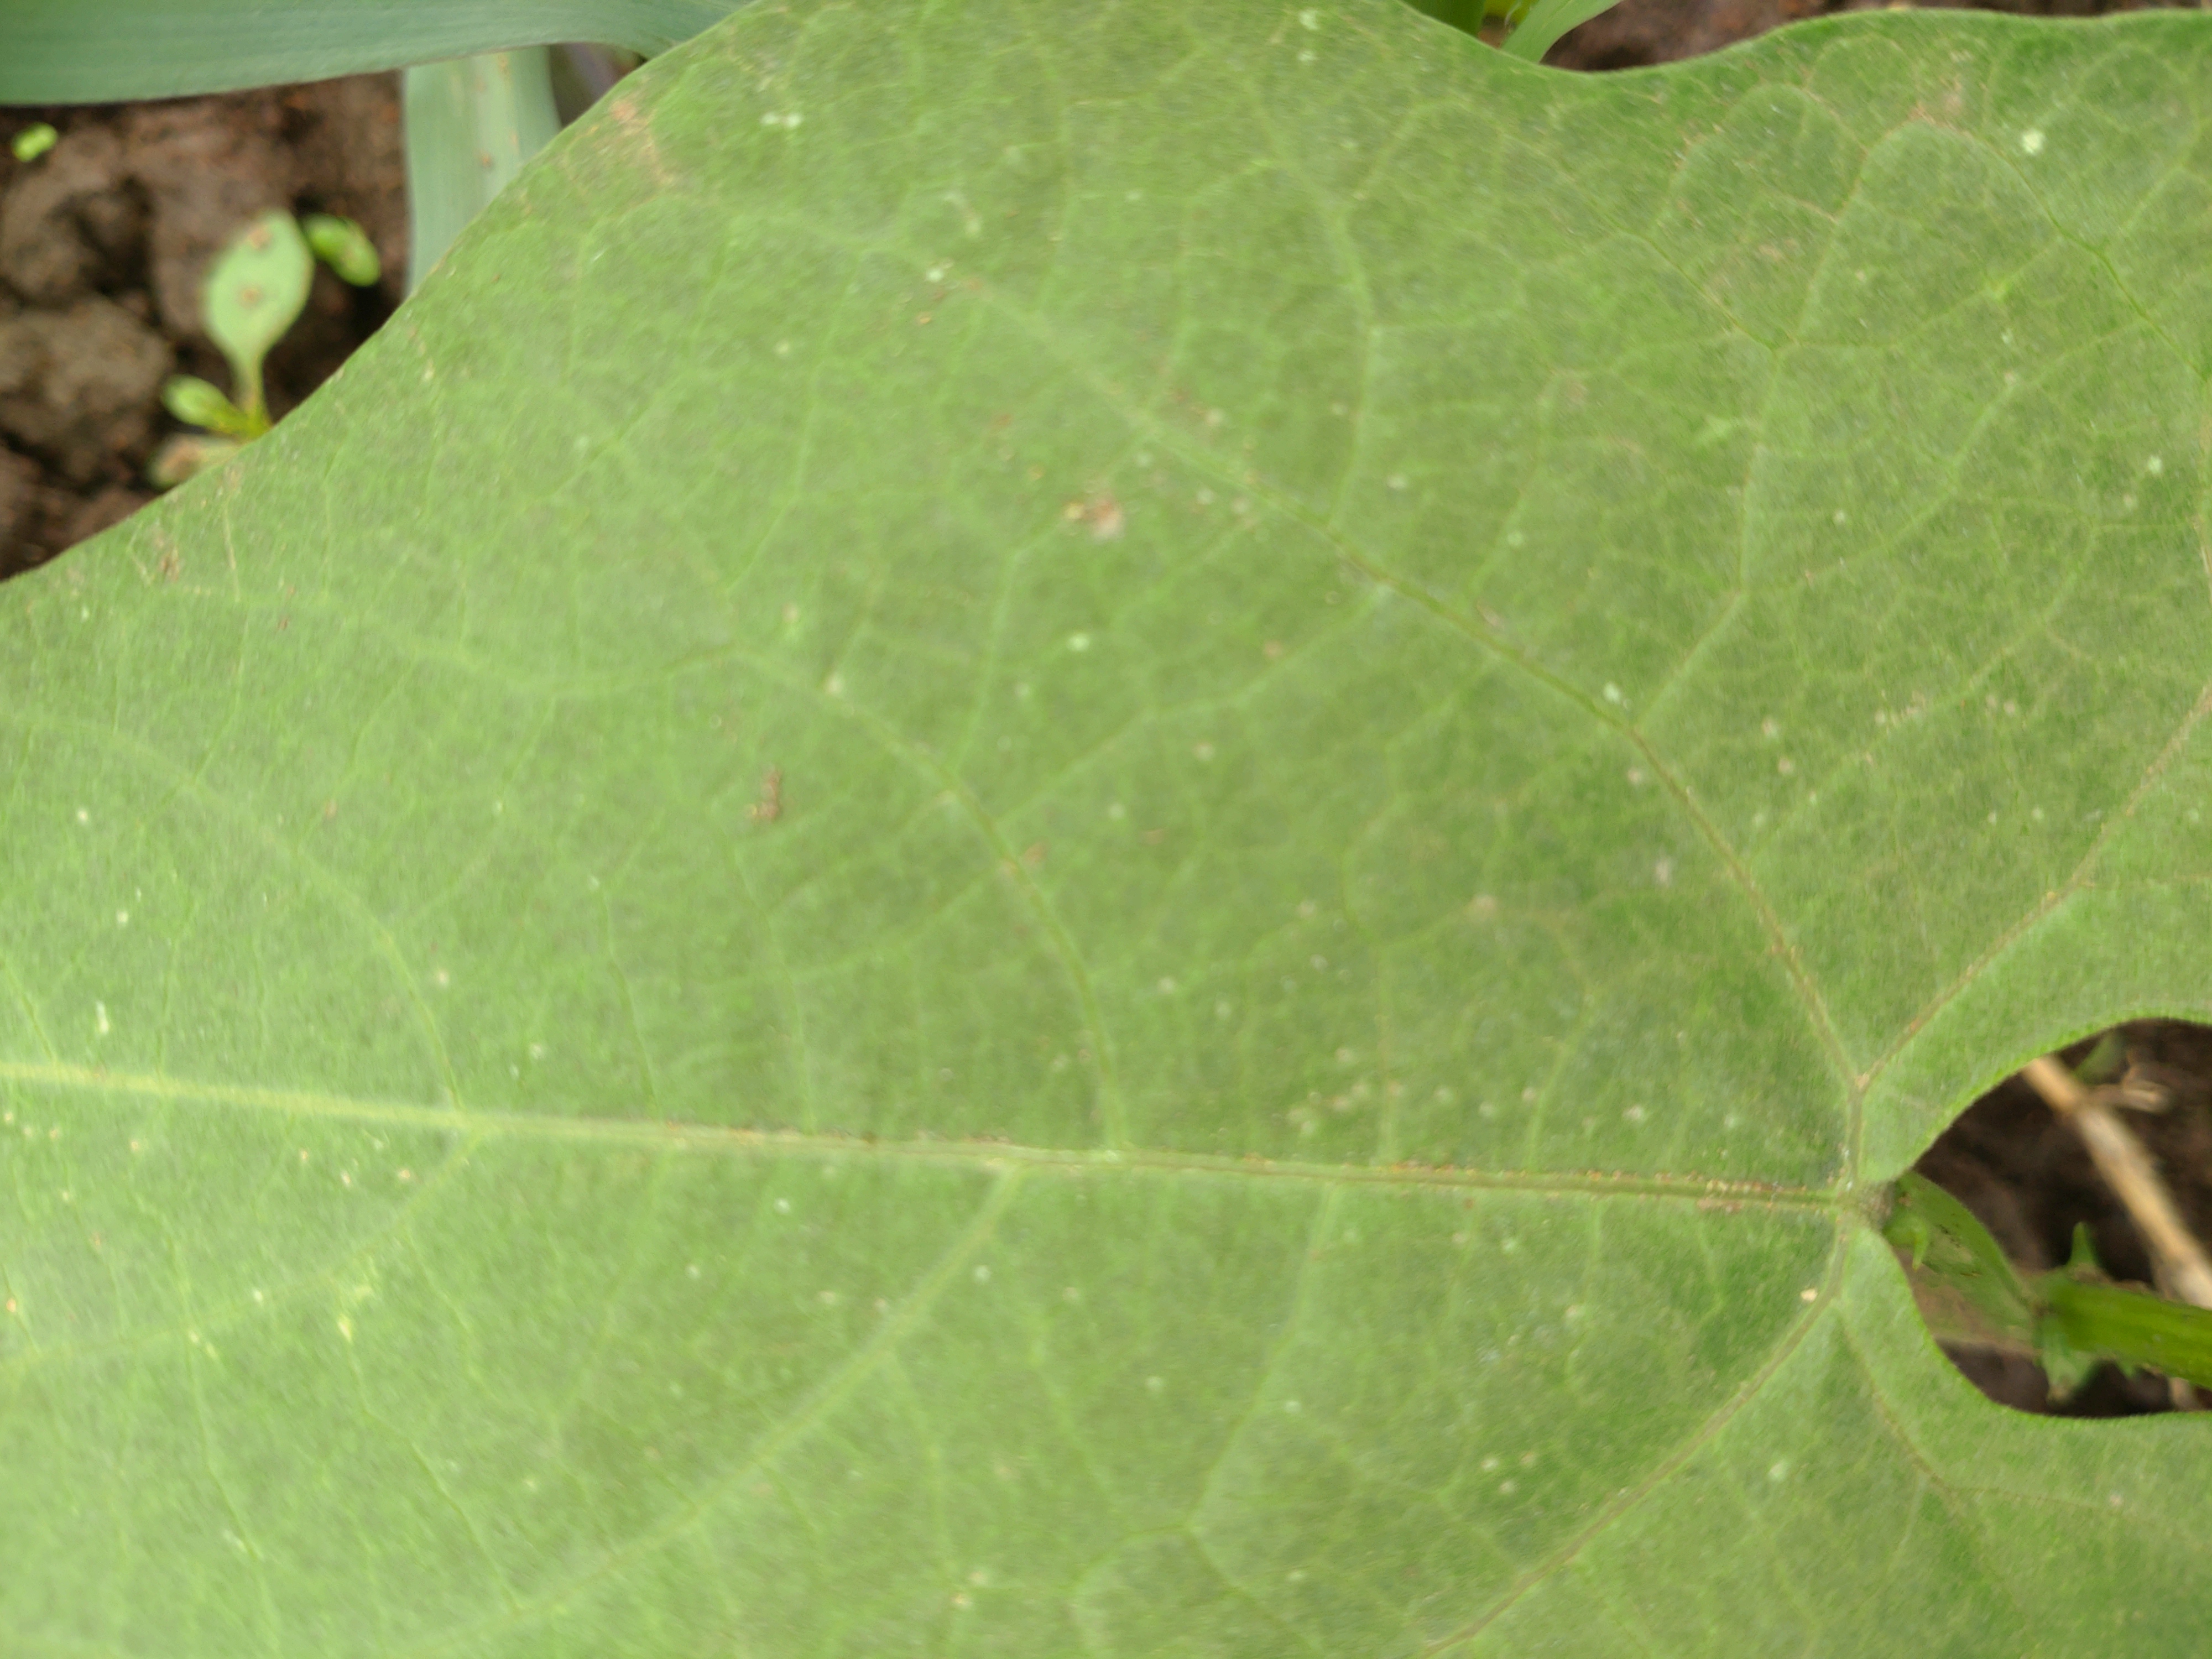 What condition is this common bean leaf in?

healthy
